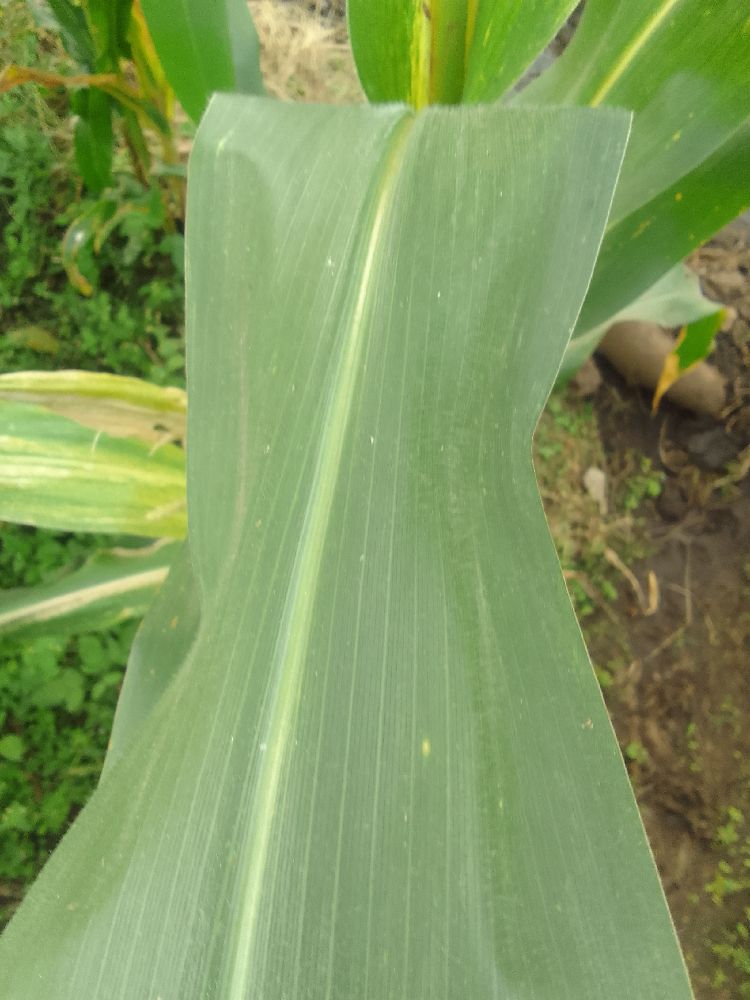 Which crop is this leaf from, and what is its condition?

maize, healthy
